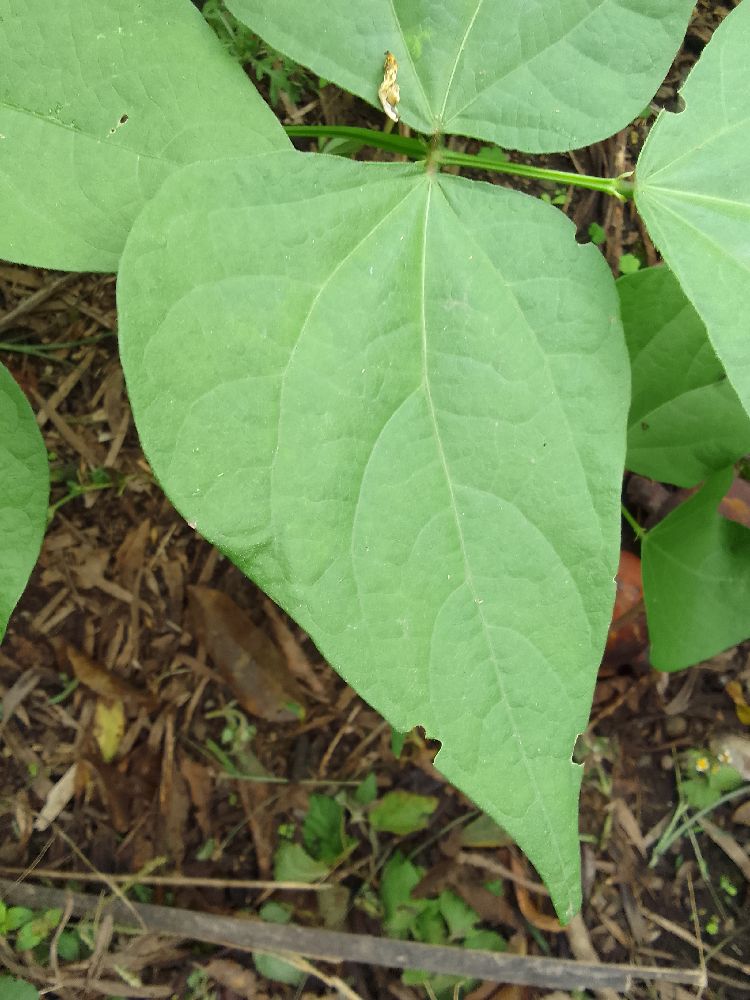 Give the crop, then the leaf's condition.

common bean, healthy
